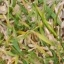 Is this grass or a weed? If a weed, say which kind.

grass
